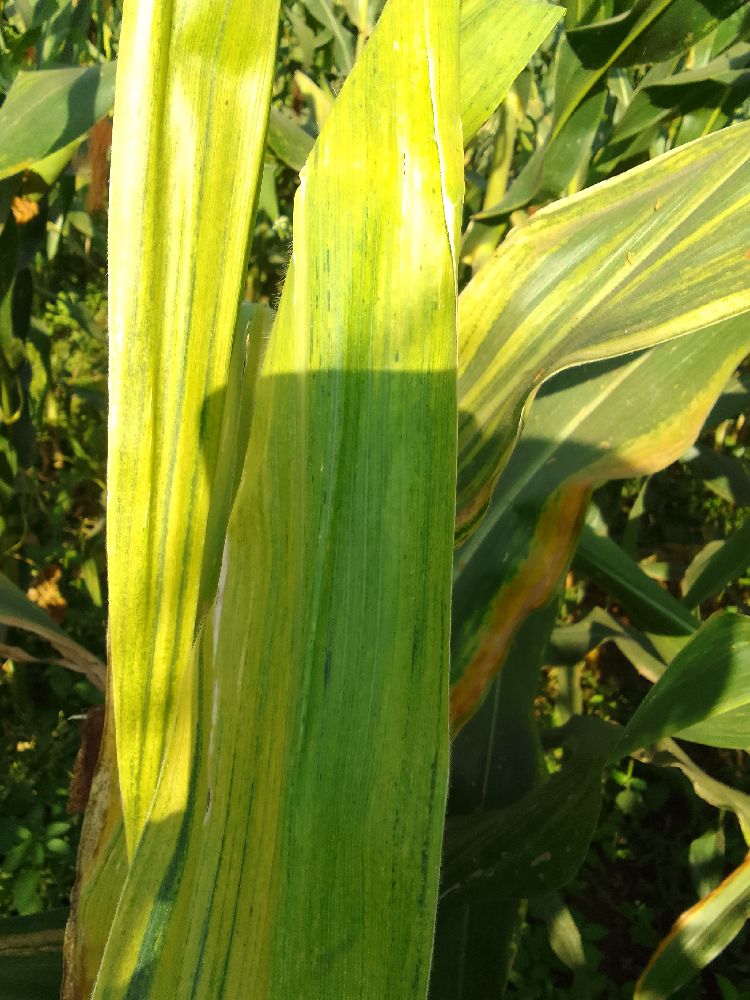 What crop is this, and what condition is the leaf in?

maize, maize lethal necrosis
